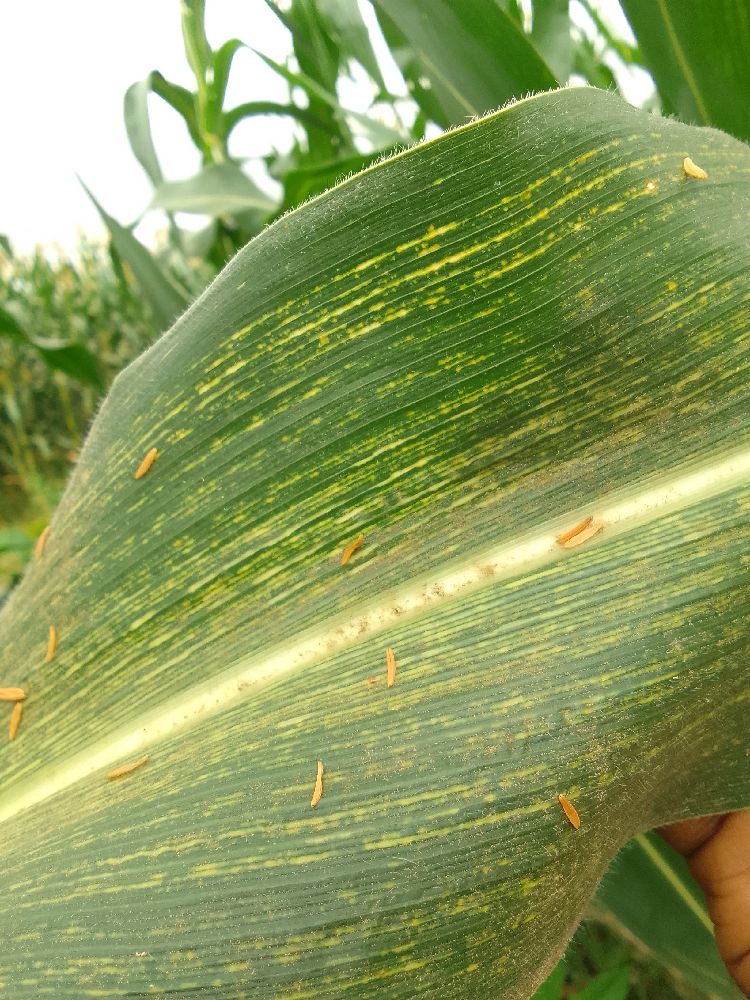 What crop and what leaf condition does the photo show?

maize, maize streak virus
